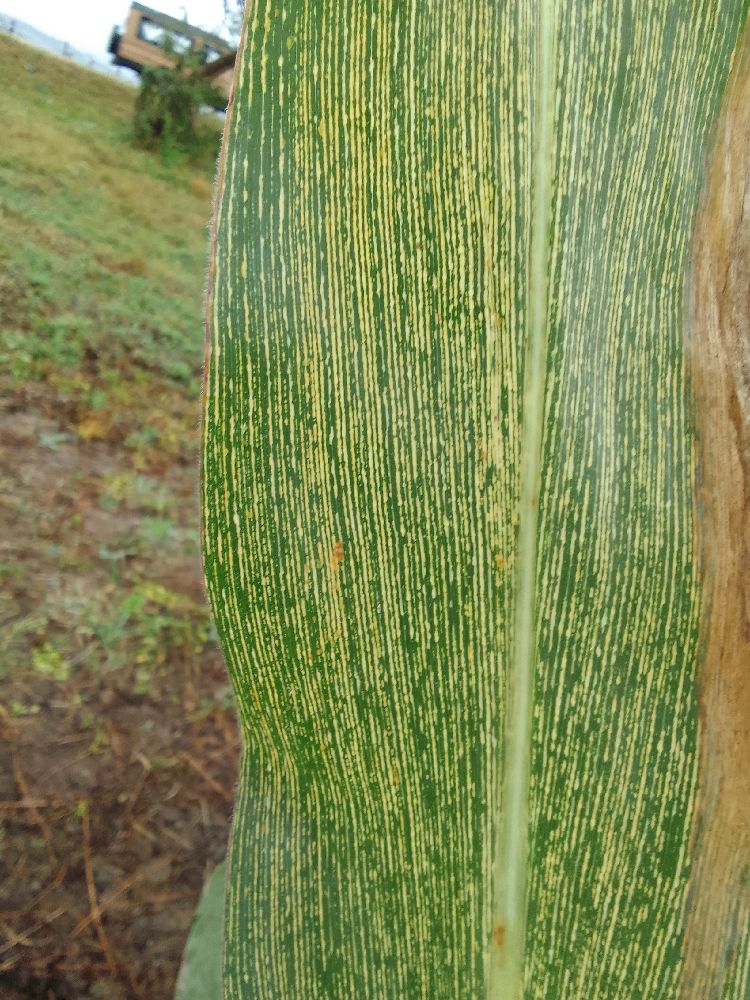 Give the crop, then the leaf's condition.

maize, healthy
